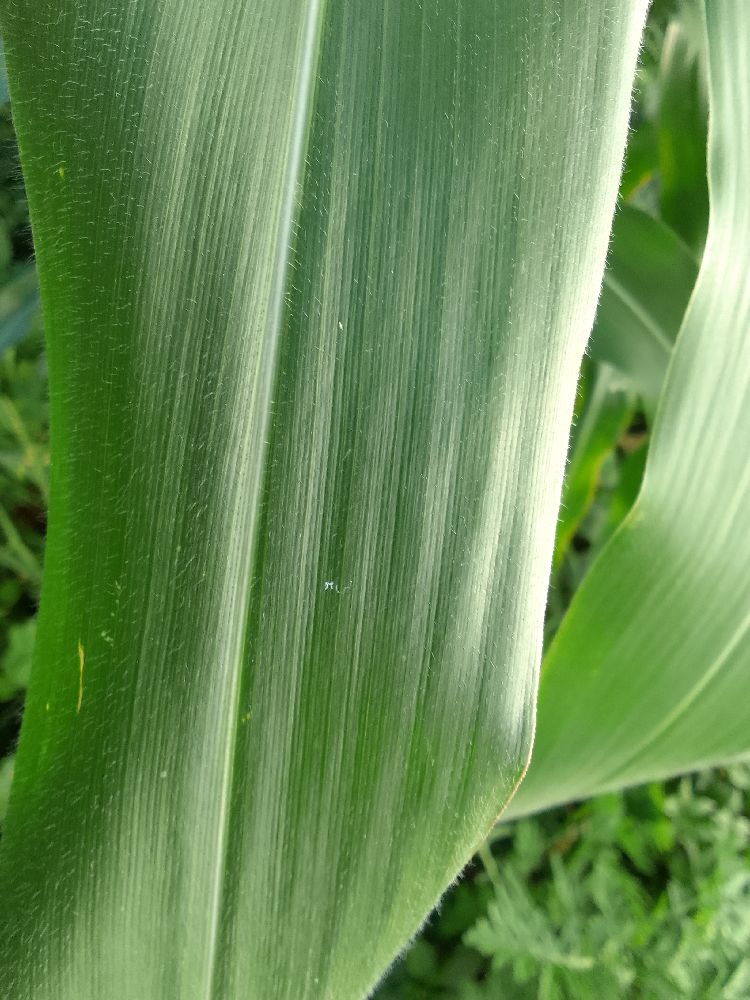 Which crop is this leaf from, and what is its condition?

maize, healthy
